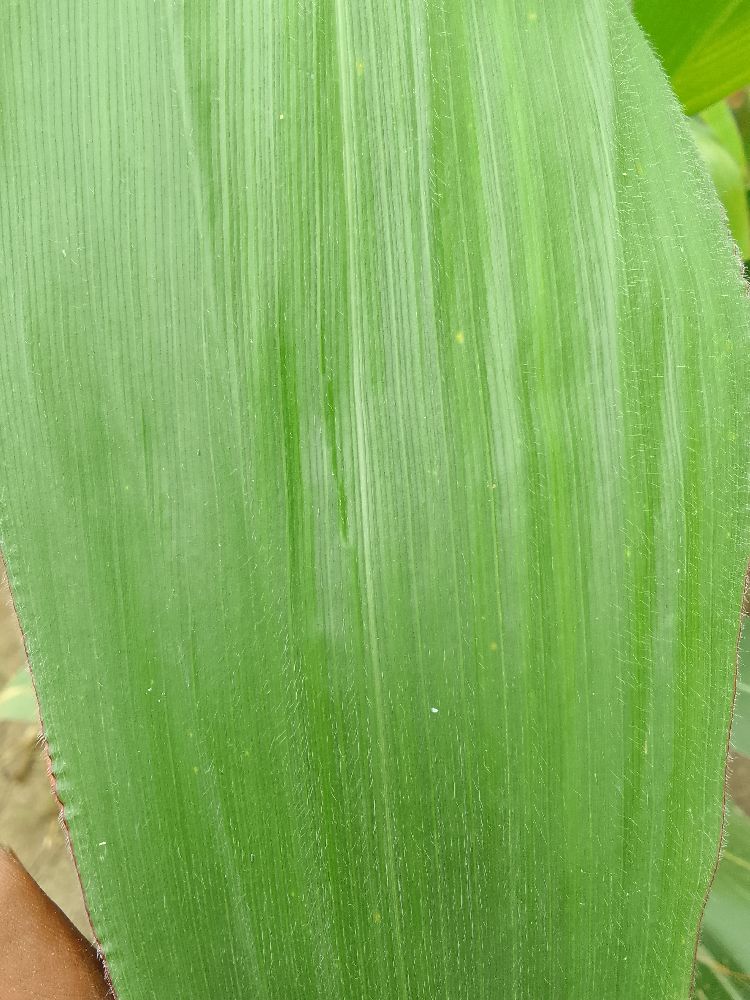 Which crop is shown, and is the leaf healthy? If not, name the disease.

maize, healthy
